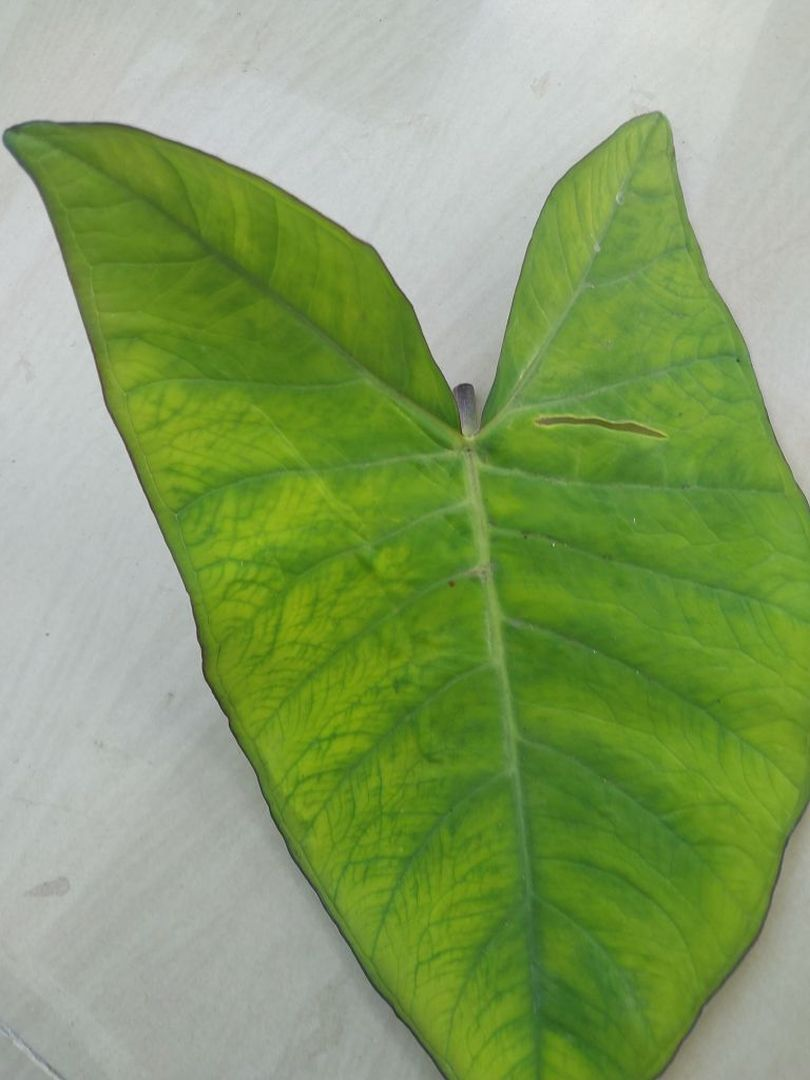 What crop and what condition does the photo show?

taro, mosaic
